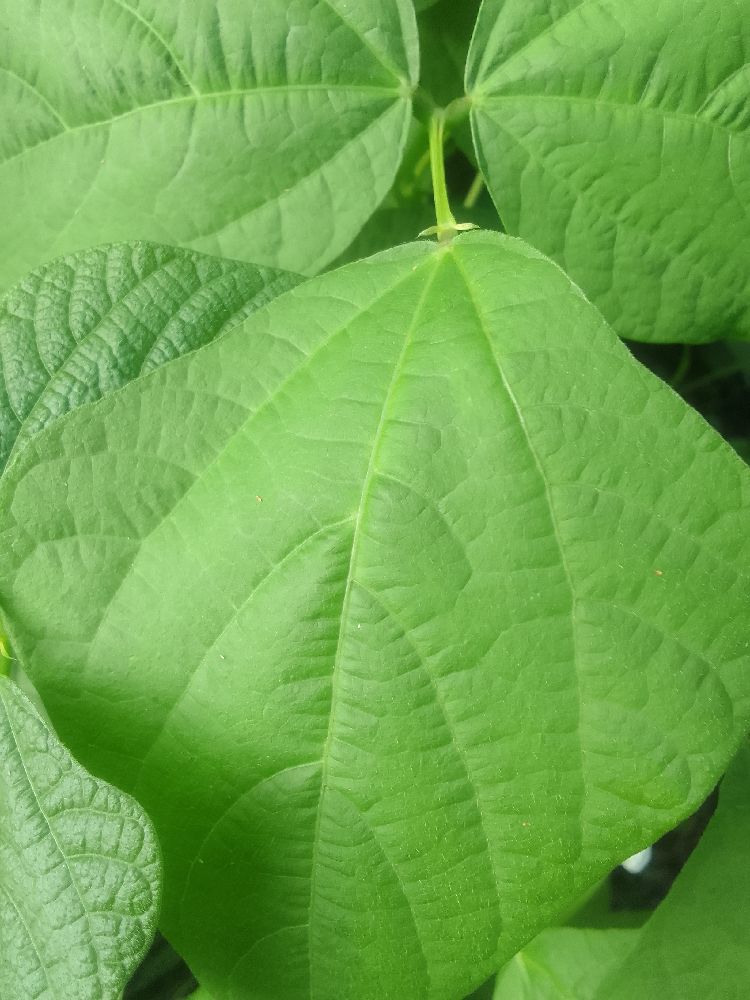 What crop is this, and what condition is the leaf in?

common bean, healthy
